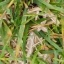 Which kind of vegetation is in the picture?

grass
